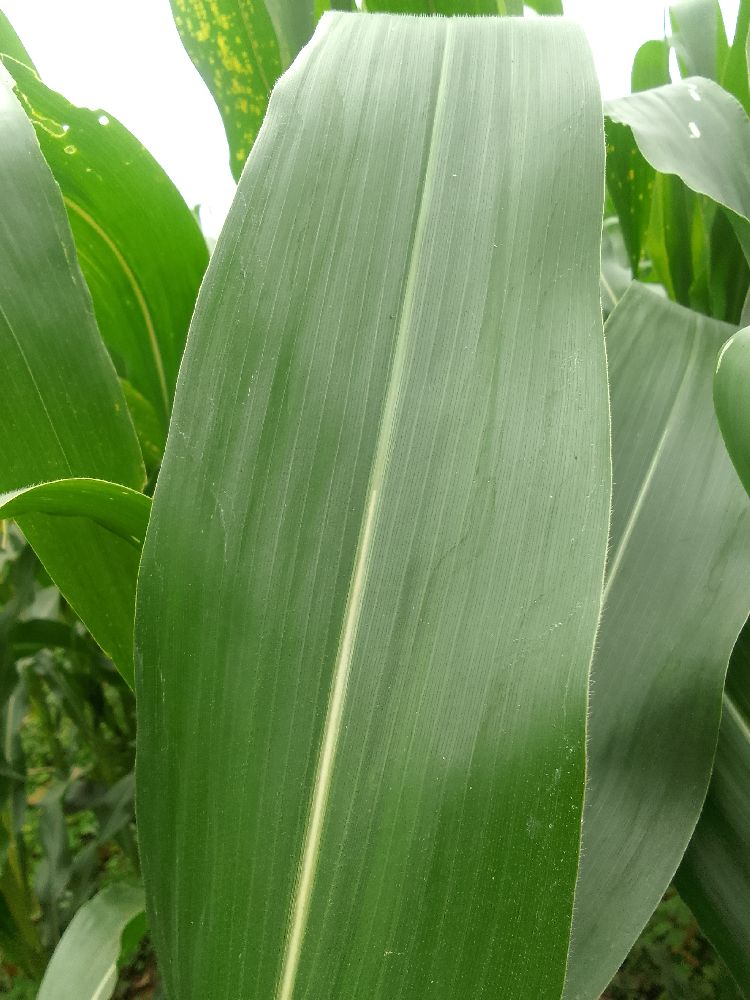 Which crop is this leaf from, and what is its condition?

maize, healthy
